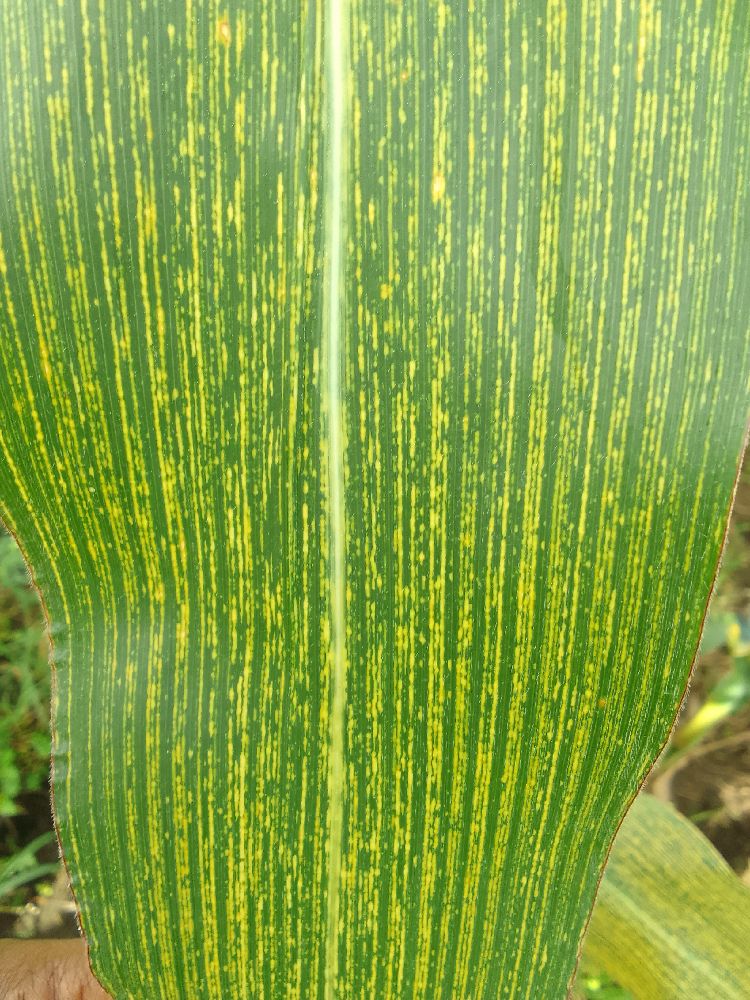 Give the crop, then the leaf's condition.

maize, maize streak virus
